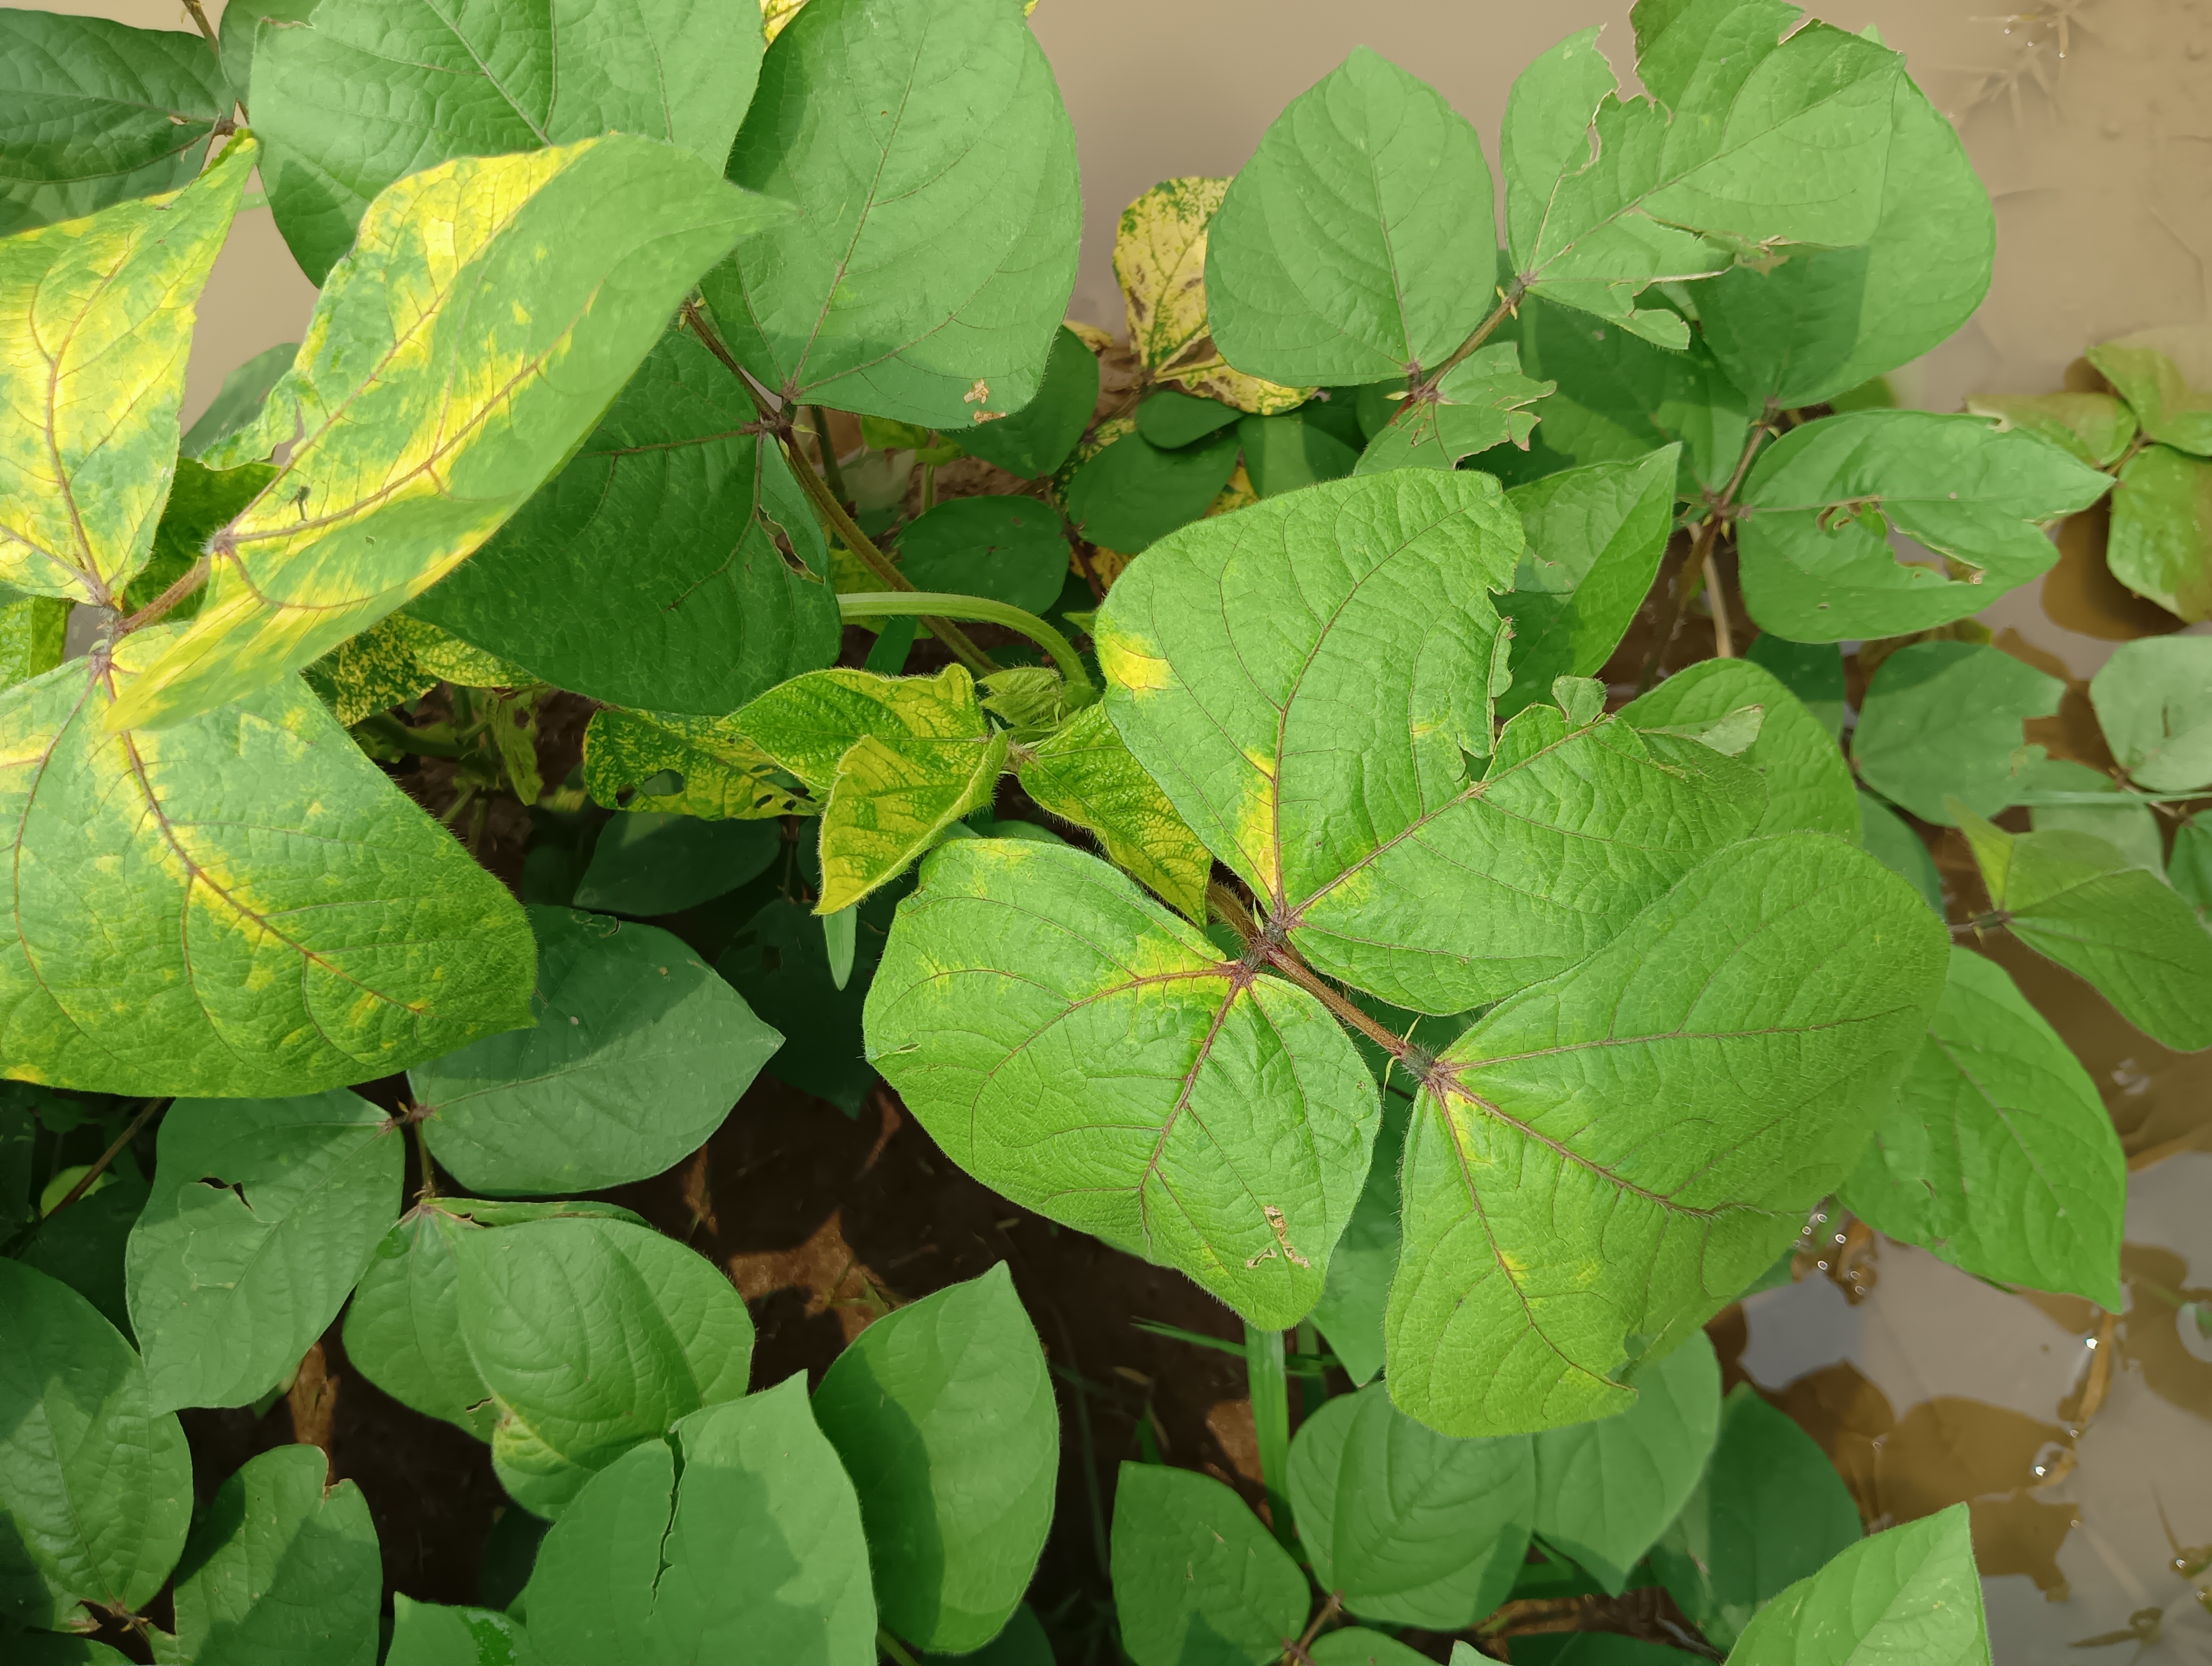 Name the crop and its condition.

mungbean, yellow mosaic
